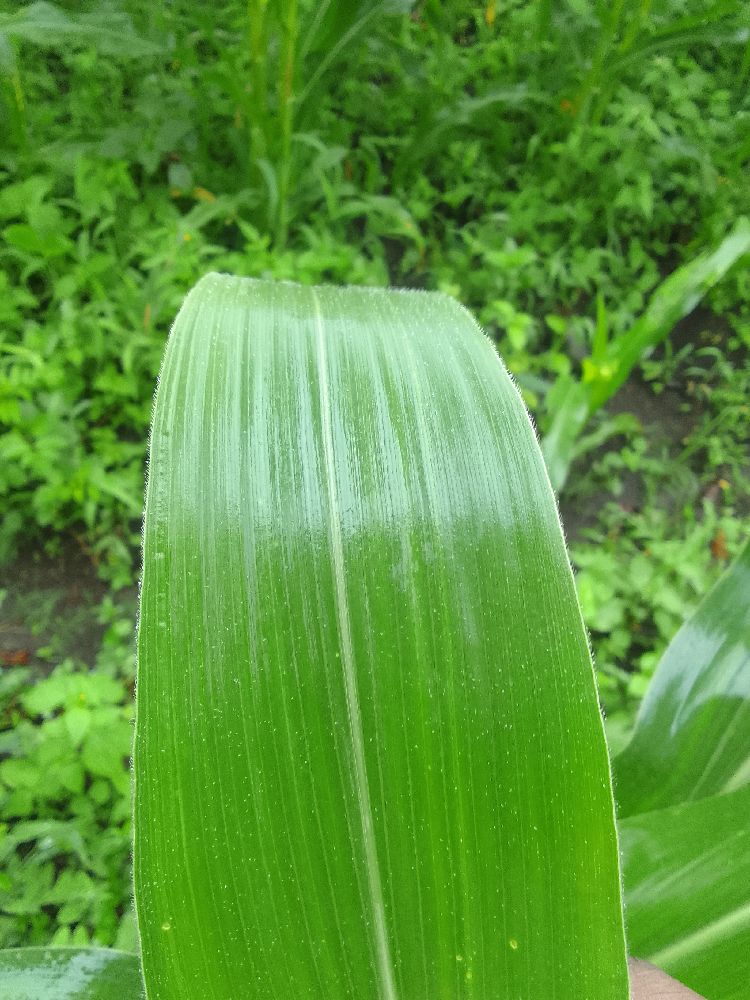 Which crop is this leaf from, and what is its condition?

maize, healthy
